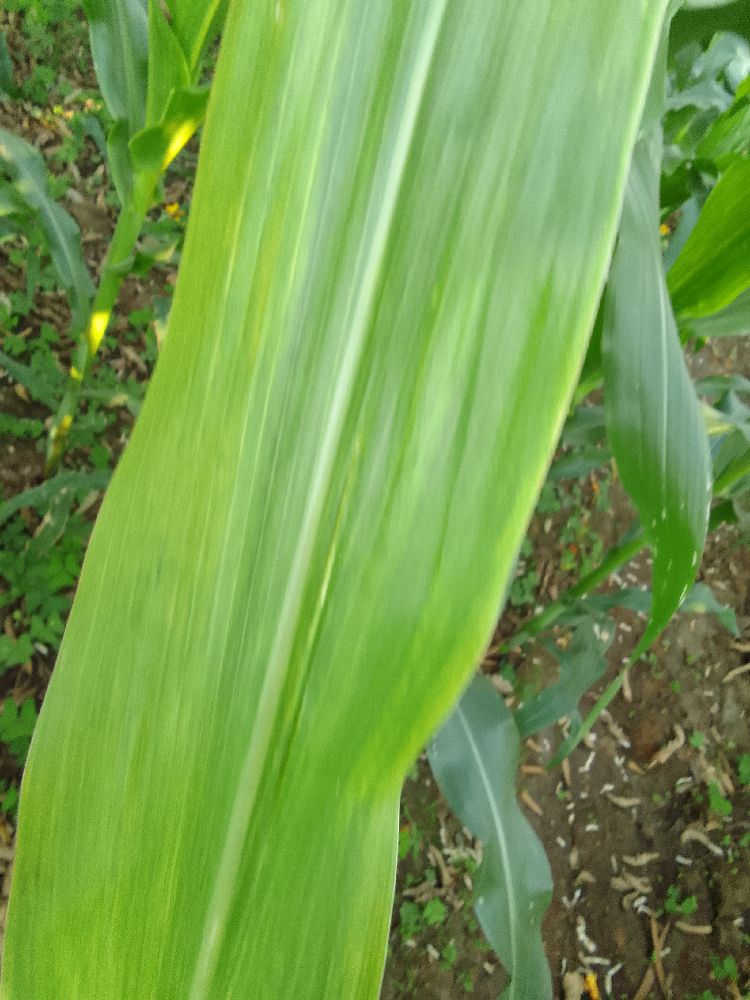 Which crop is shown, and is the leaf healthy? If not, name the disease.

maize, maize lethal necrosis
